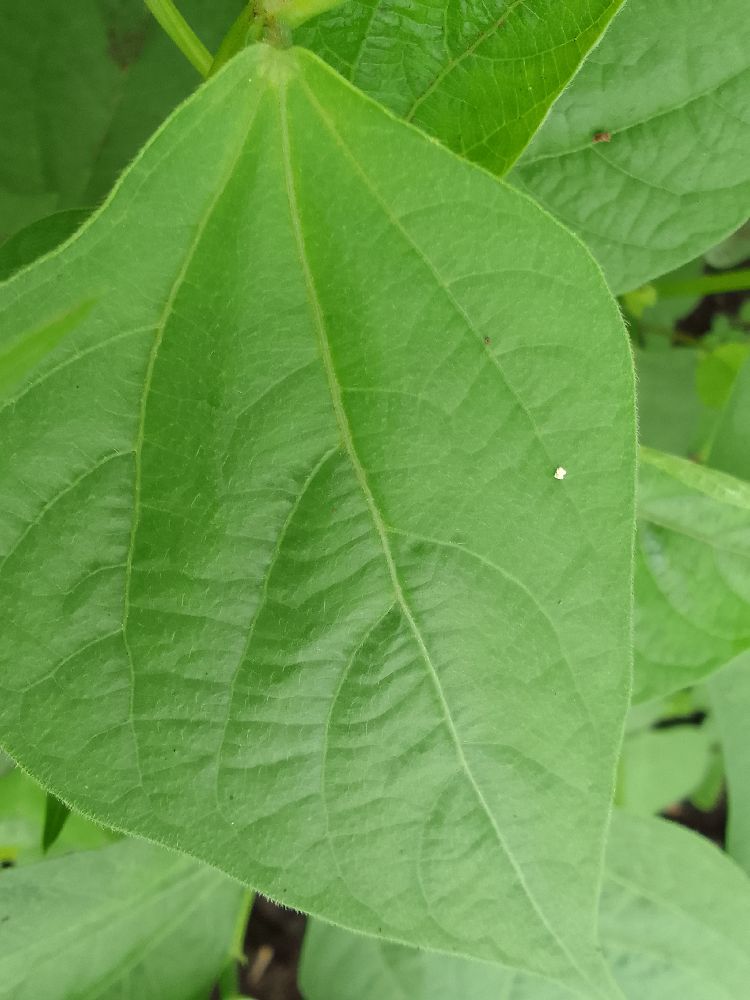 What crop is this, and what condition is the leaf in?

common bean, healthy
